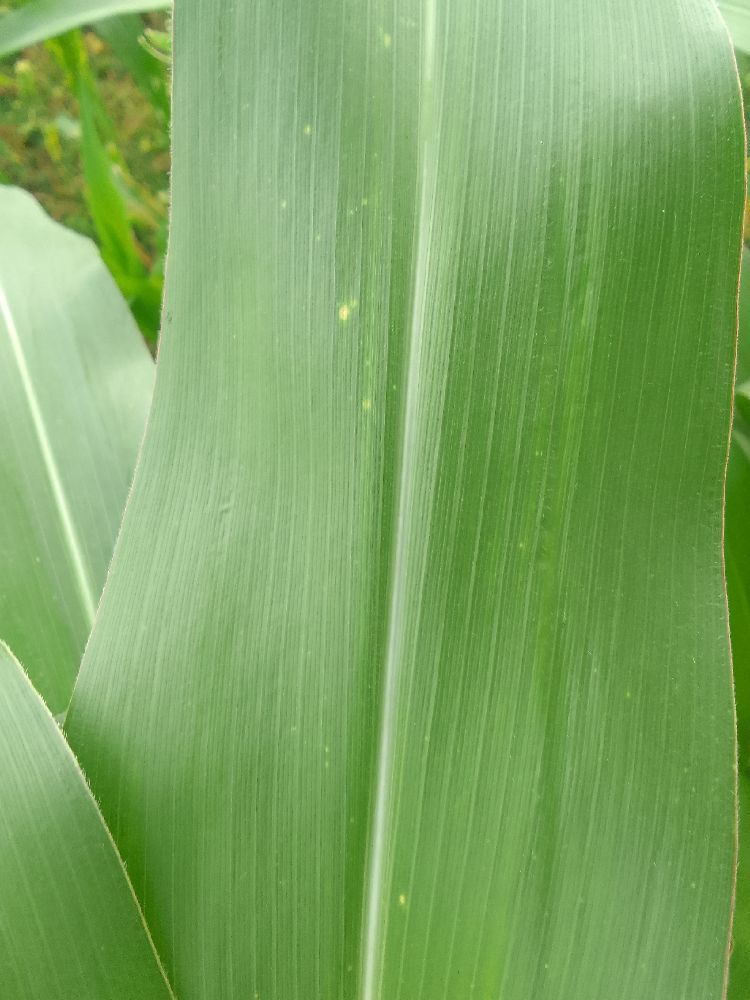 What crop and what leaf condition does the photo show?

maize, healthy
